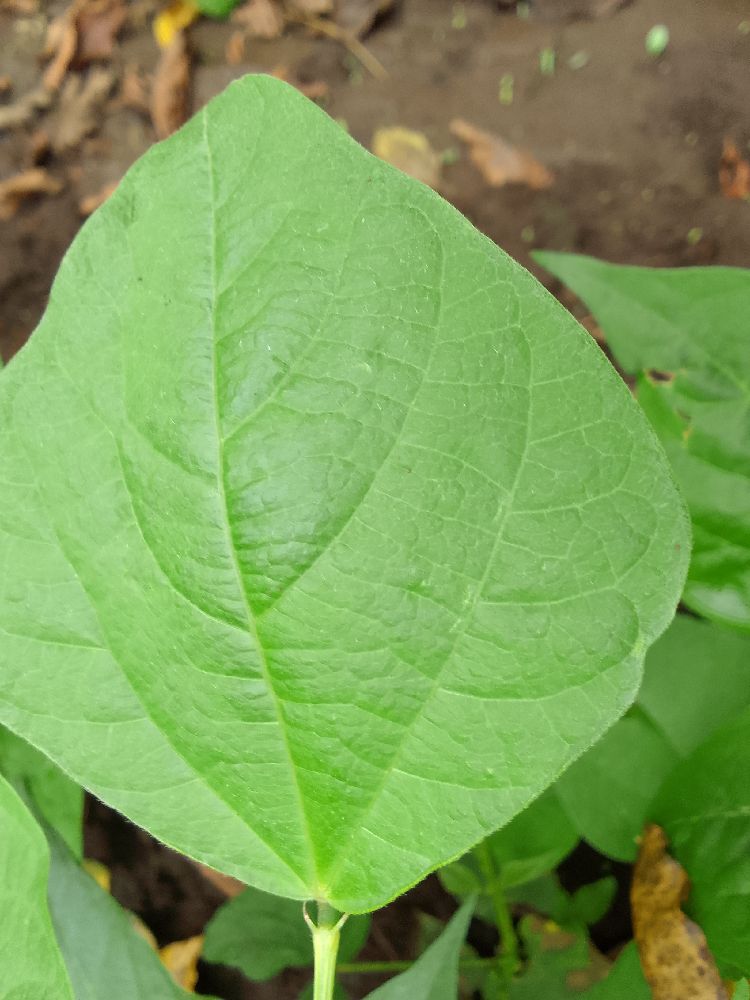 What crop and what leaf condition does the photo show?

common bean, healthy
